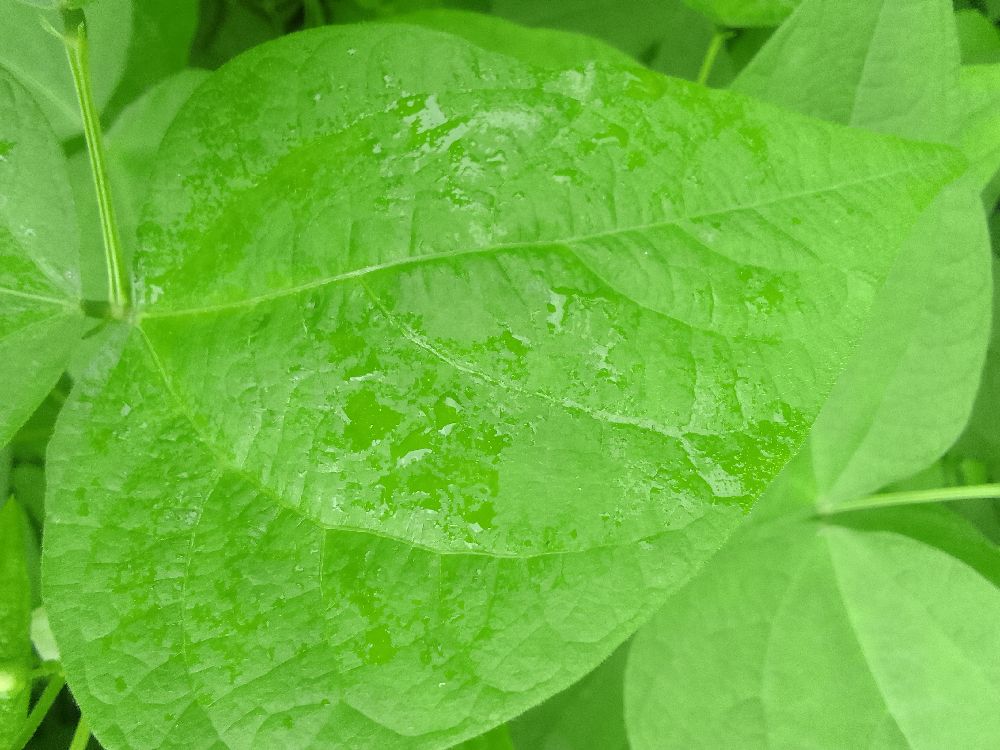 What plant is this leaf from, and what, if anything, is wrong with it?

common bean, healthy
